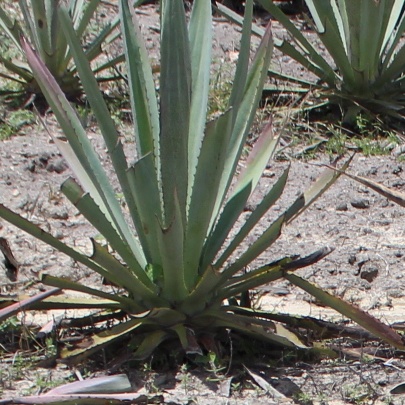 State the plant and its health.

agave, small
